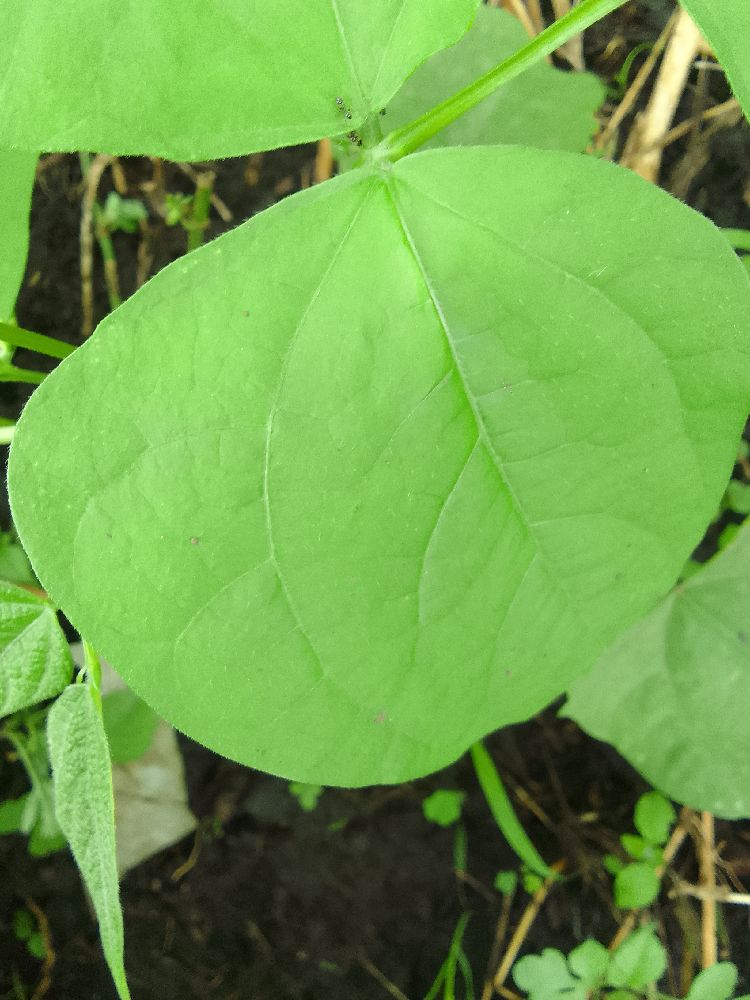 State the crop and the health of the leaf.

common bean, healthy
